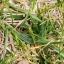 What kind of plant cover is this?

grass
